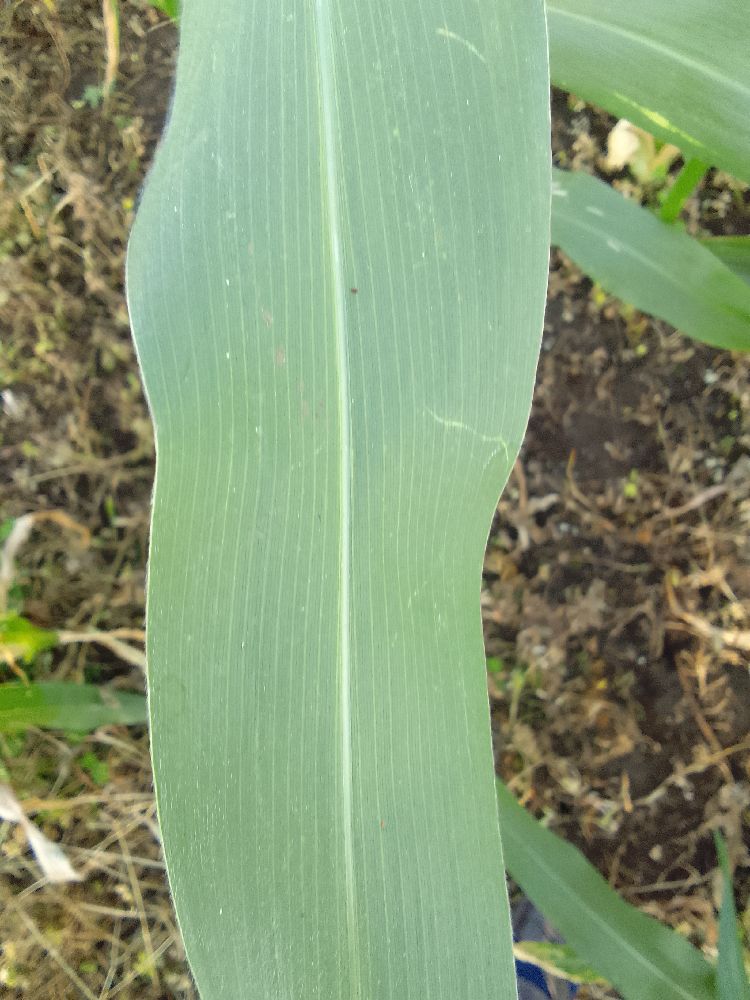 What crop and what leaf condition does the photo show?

maize, healthy
